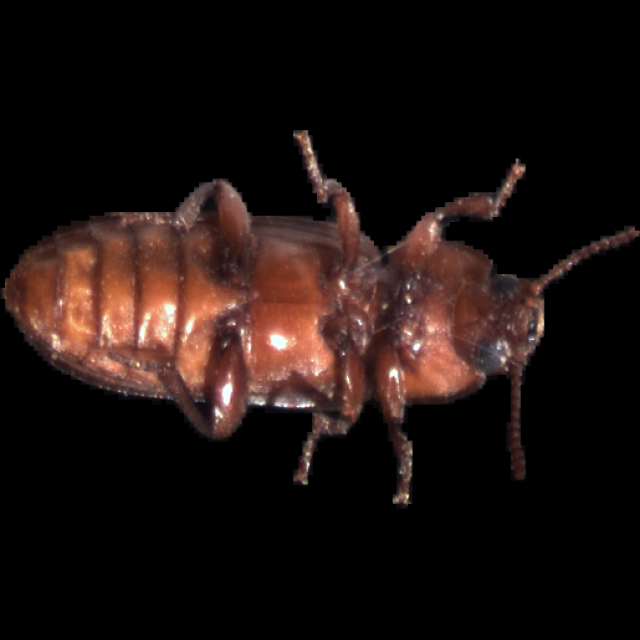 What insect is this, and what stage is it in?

mealworm beetle
